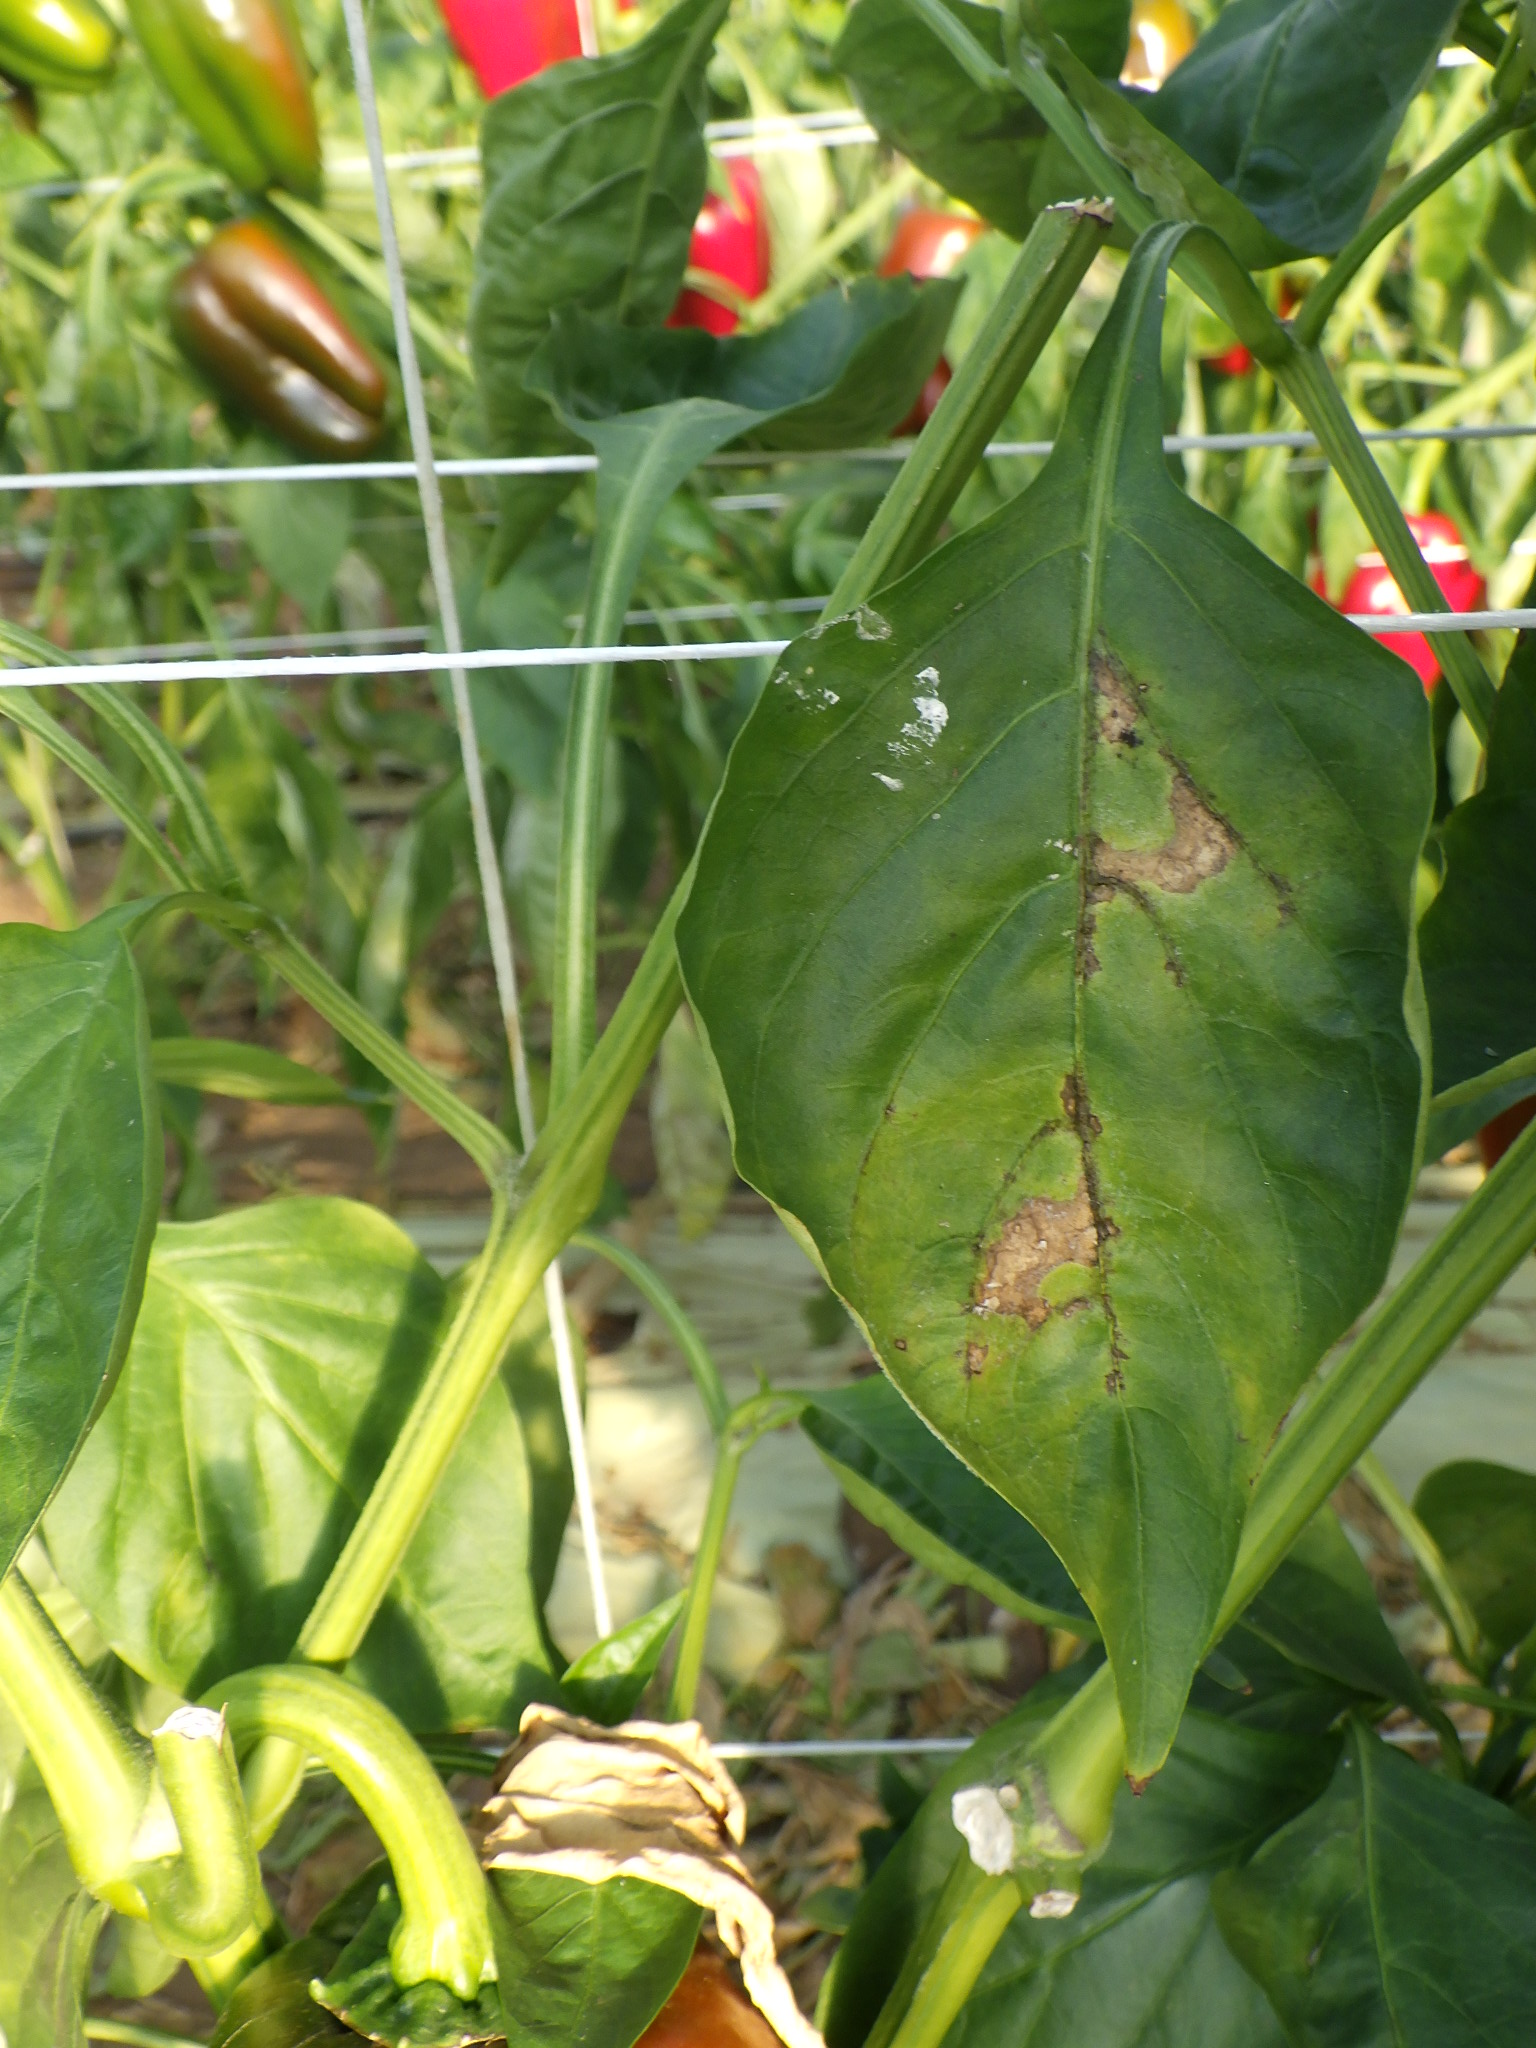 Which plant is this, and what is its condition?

bell pepper, downy mildew
